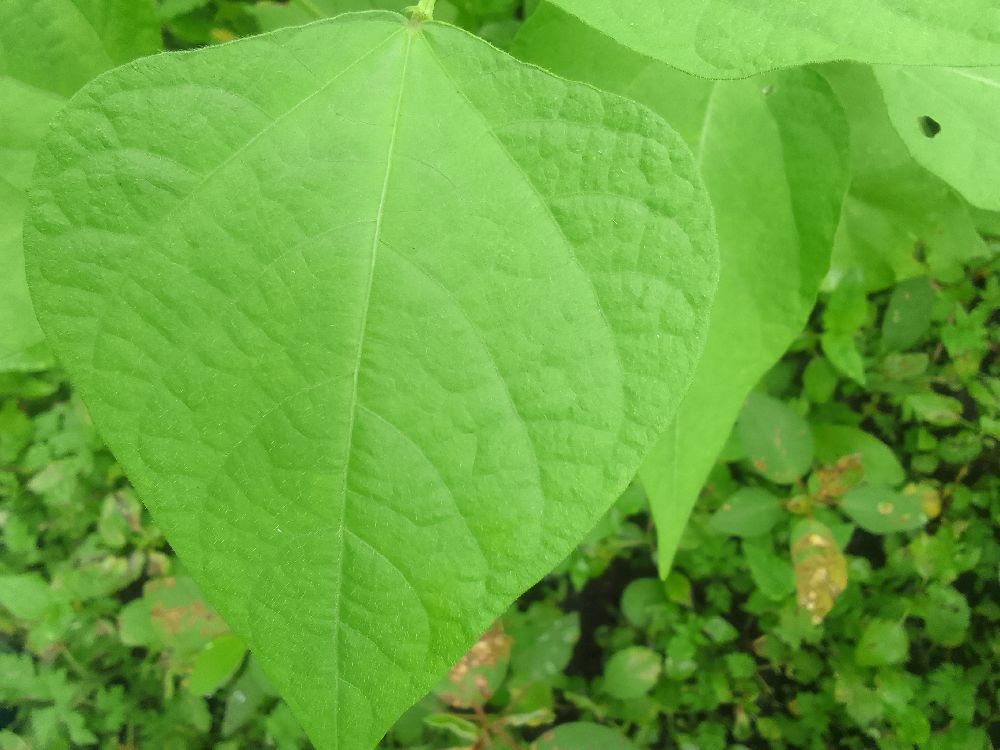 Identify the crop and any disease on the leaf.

common bean, healthy
